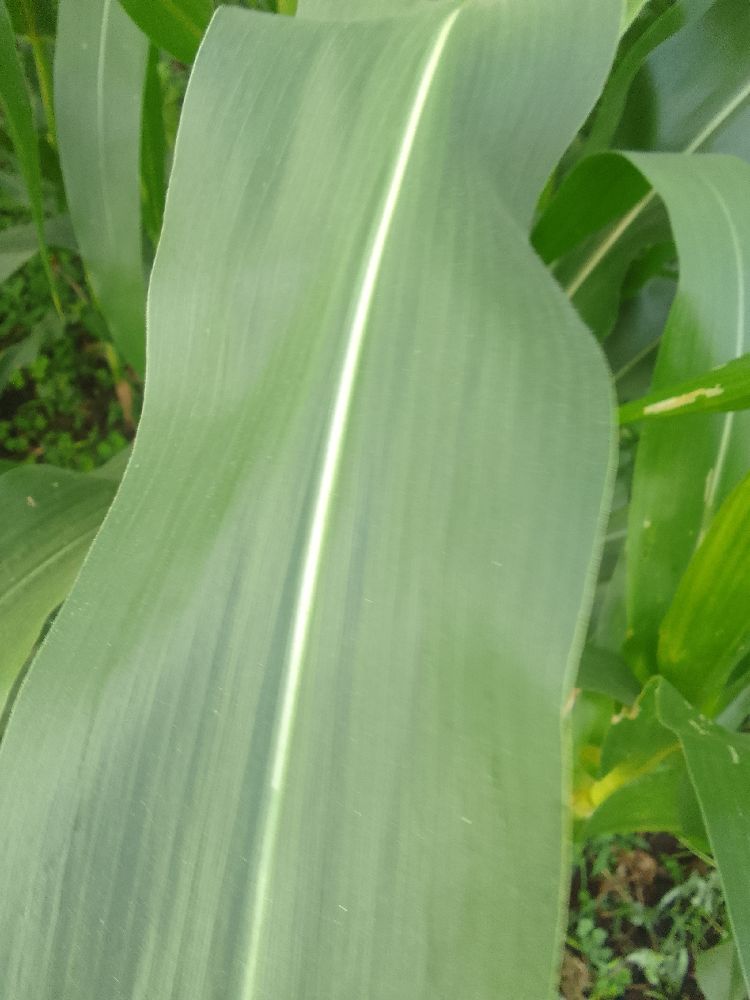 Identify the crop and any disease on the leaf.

maize, healthy
